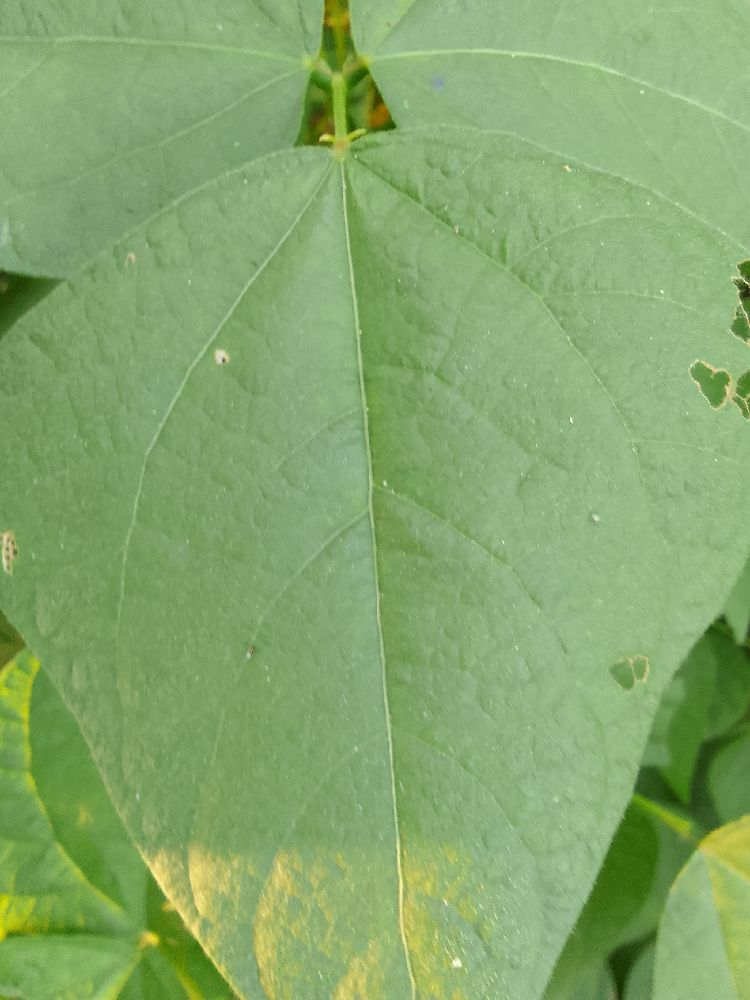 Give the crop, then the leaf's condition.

common bean, healthy
